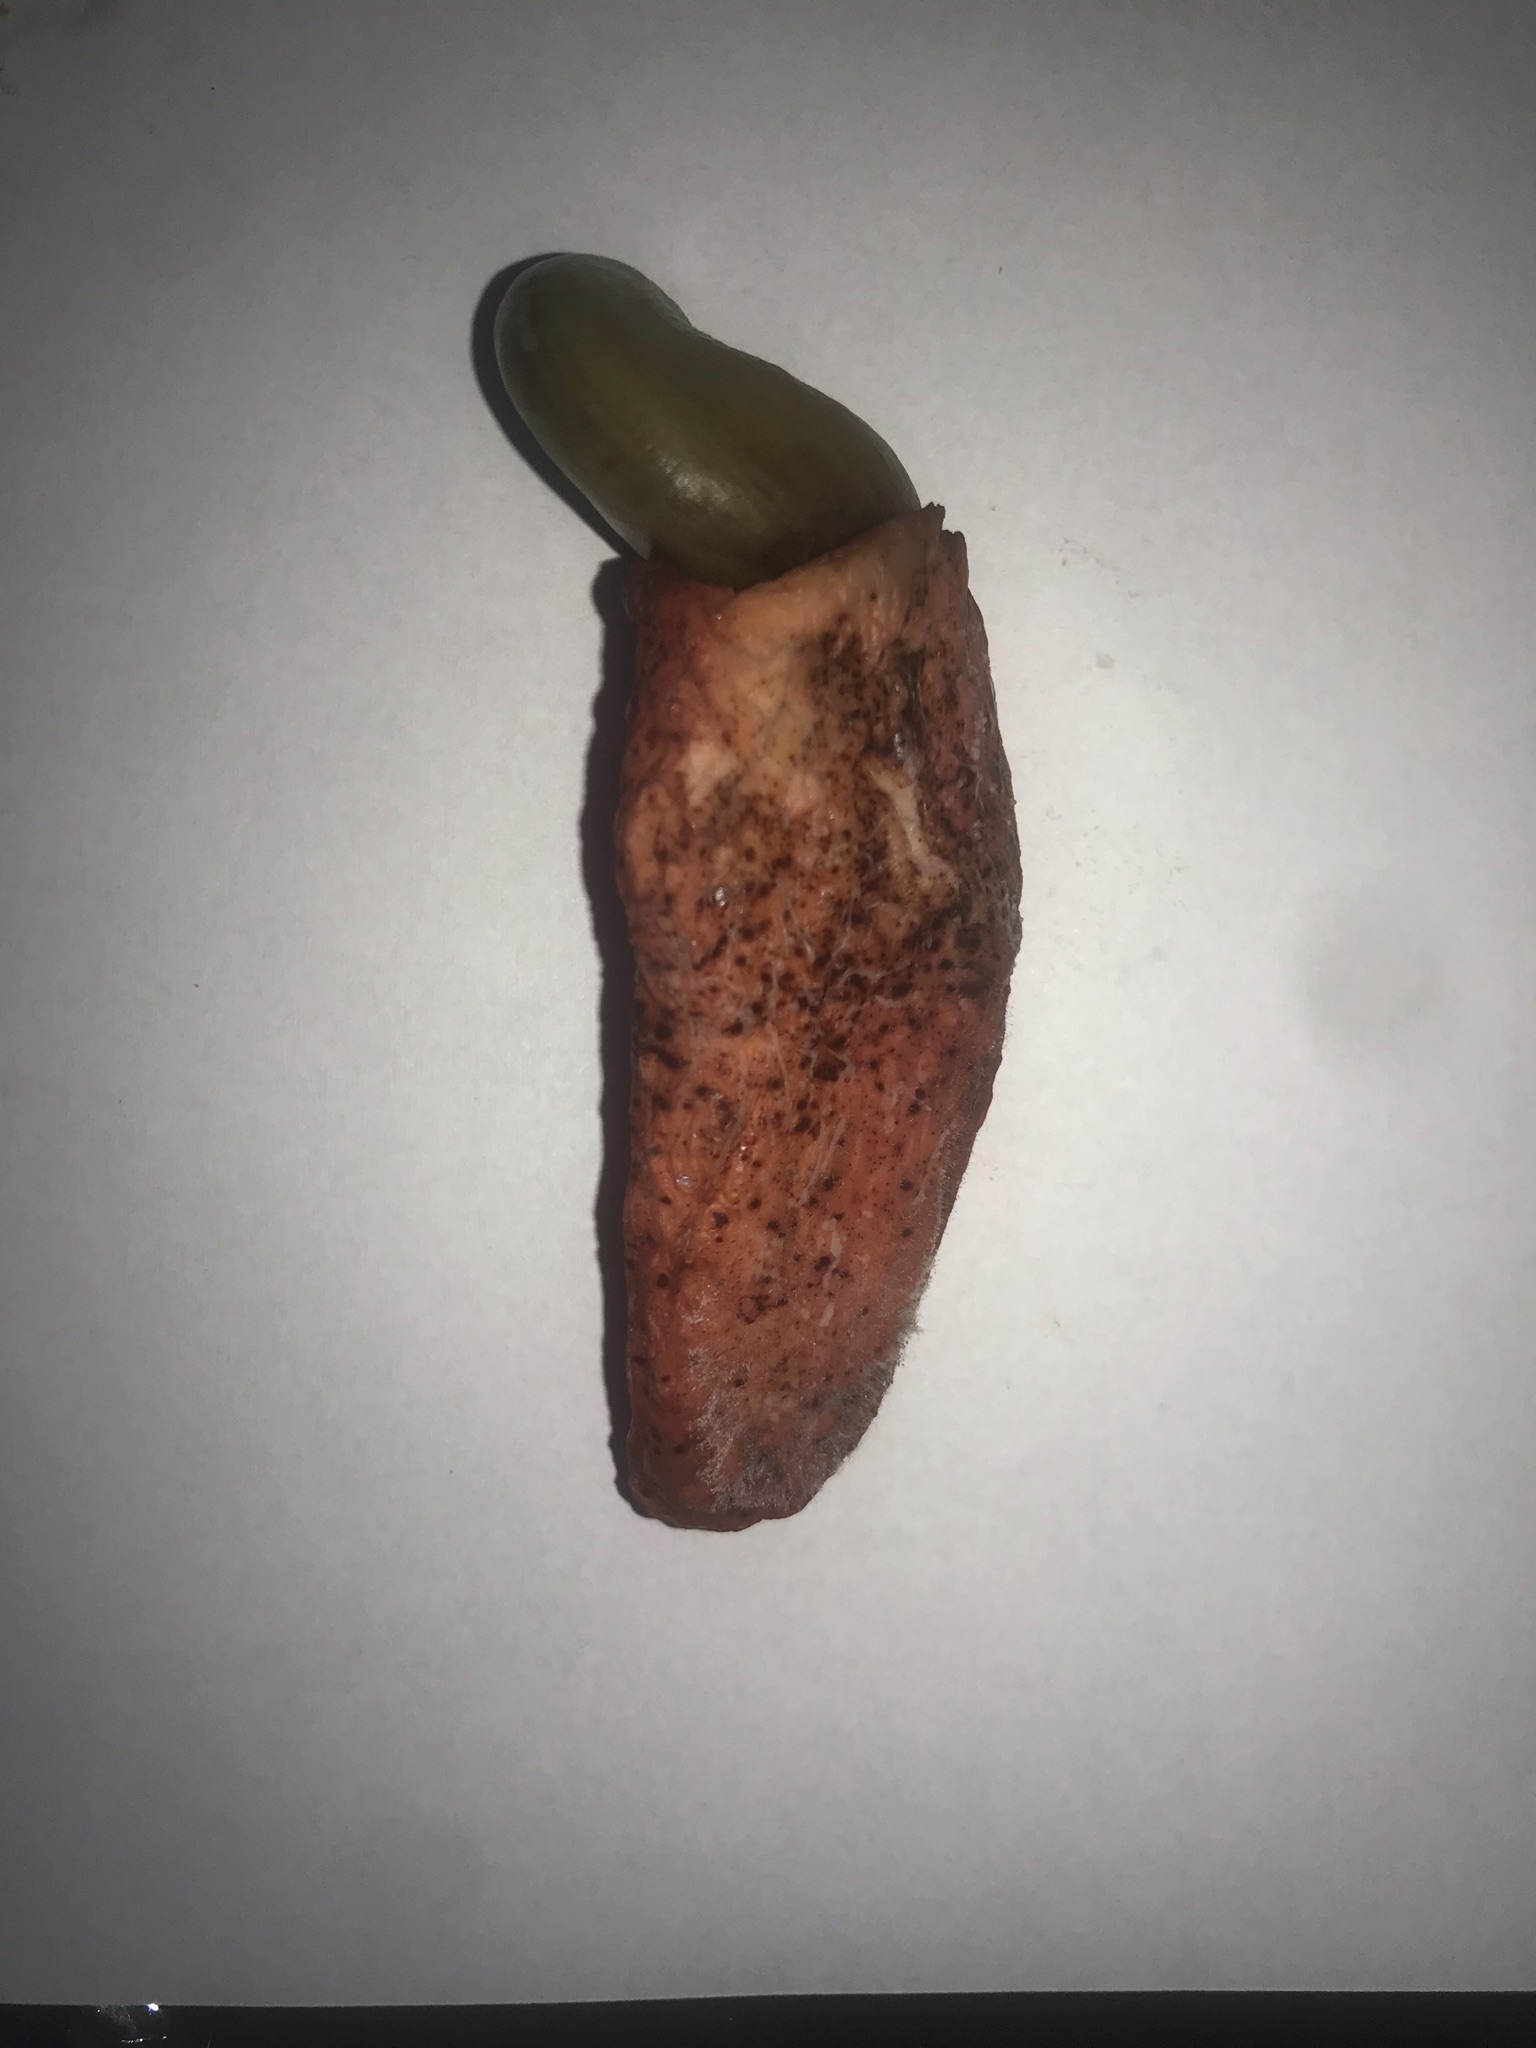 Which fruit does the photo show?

caju vermelho
